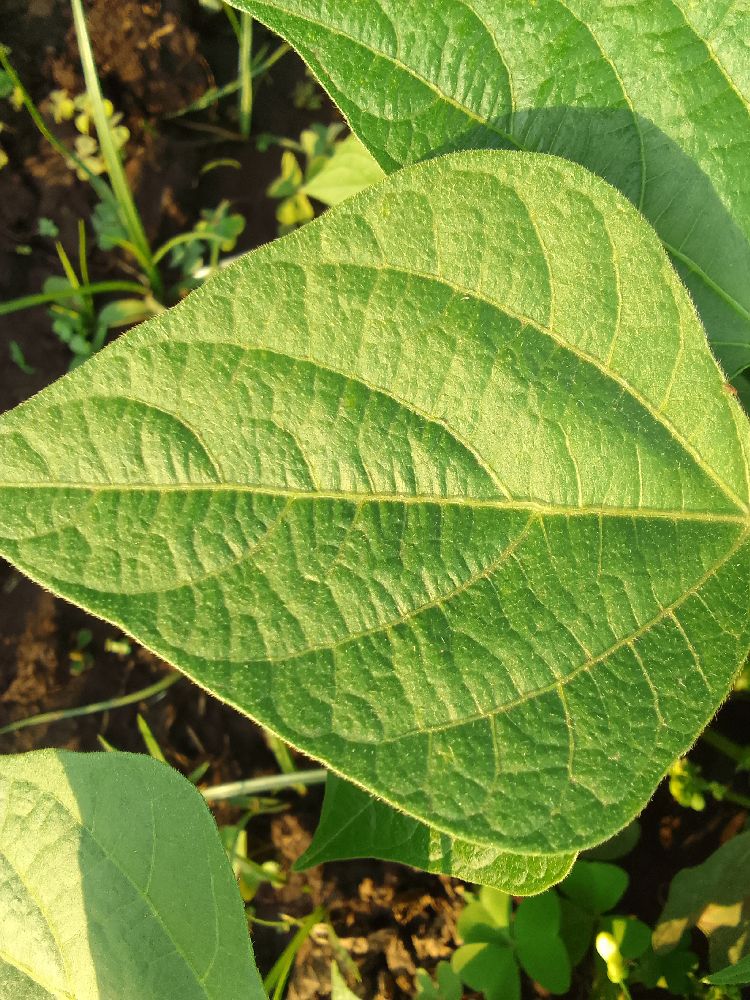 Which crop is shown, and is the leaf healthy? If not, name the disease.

common bean, healthy
